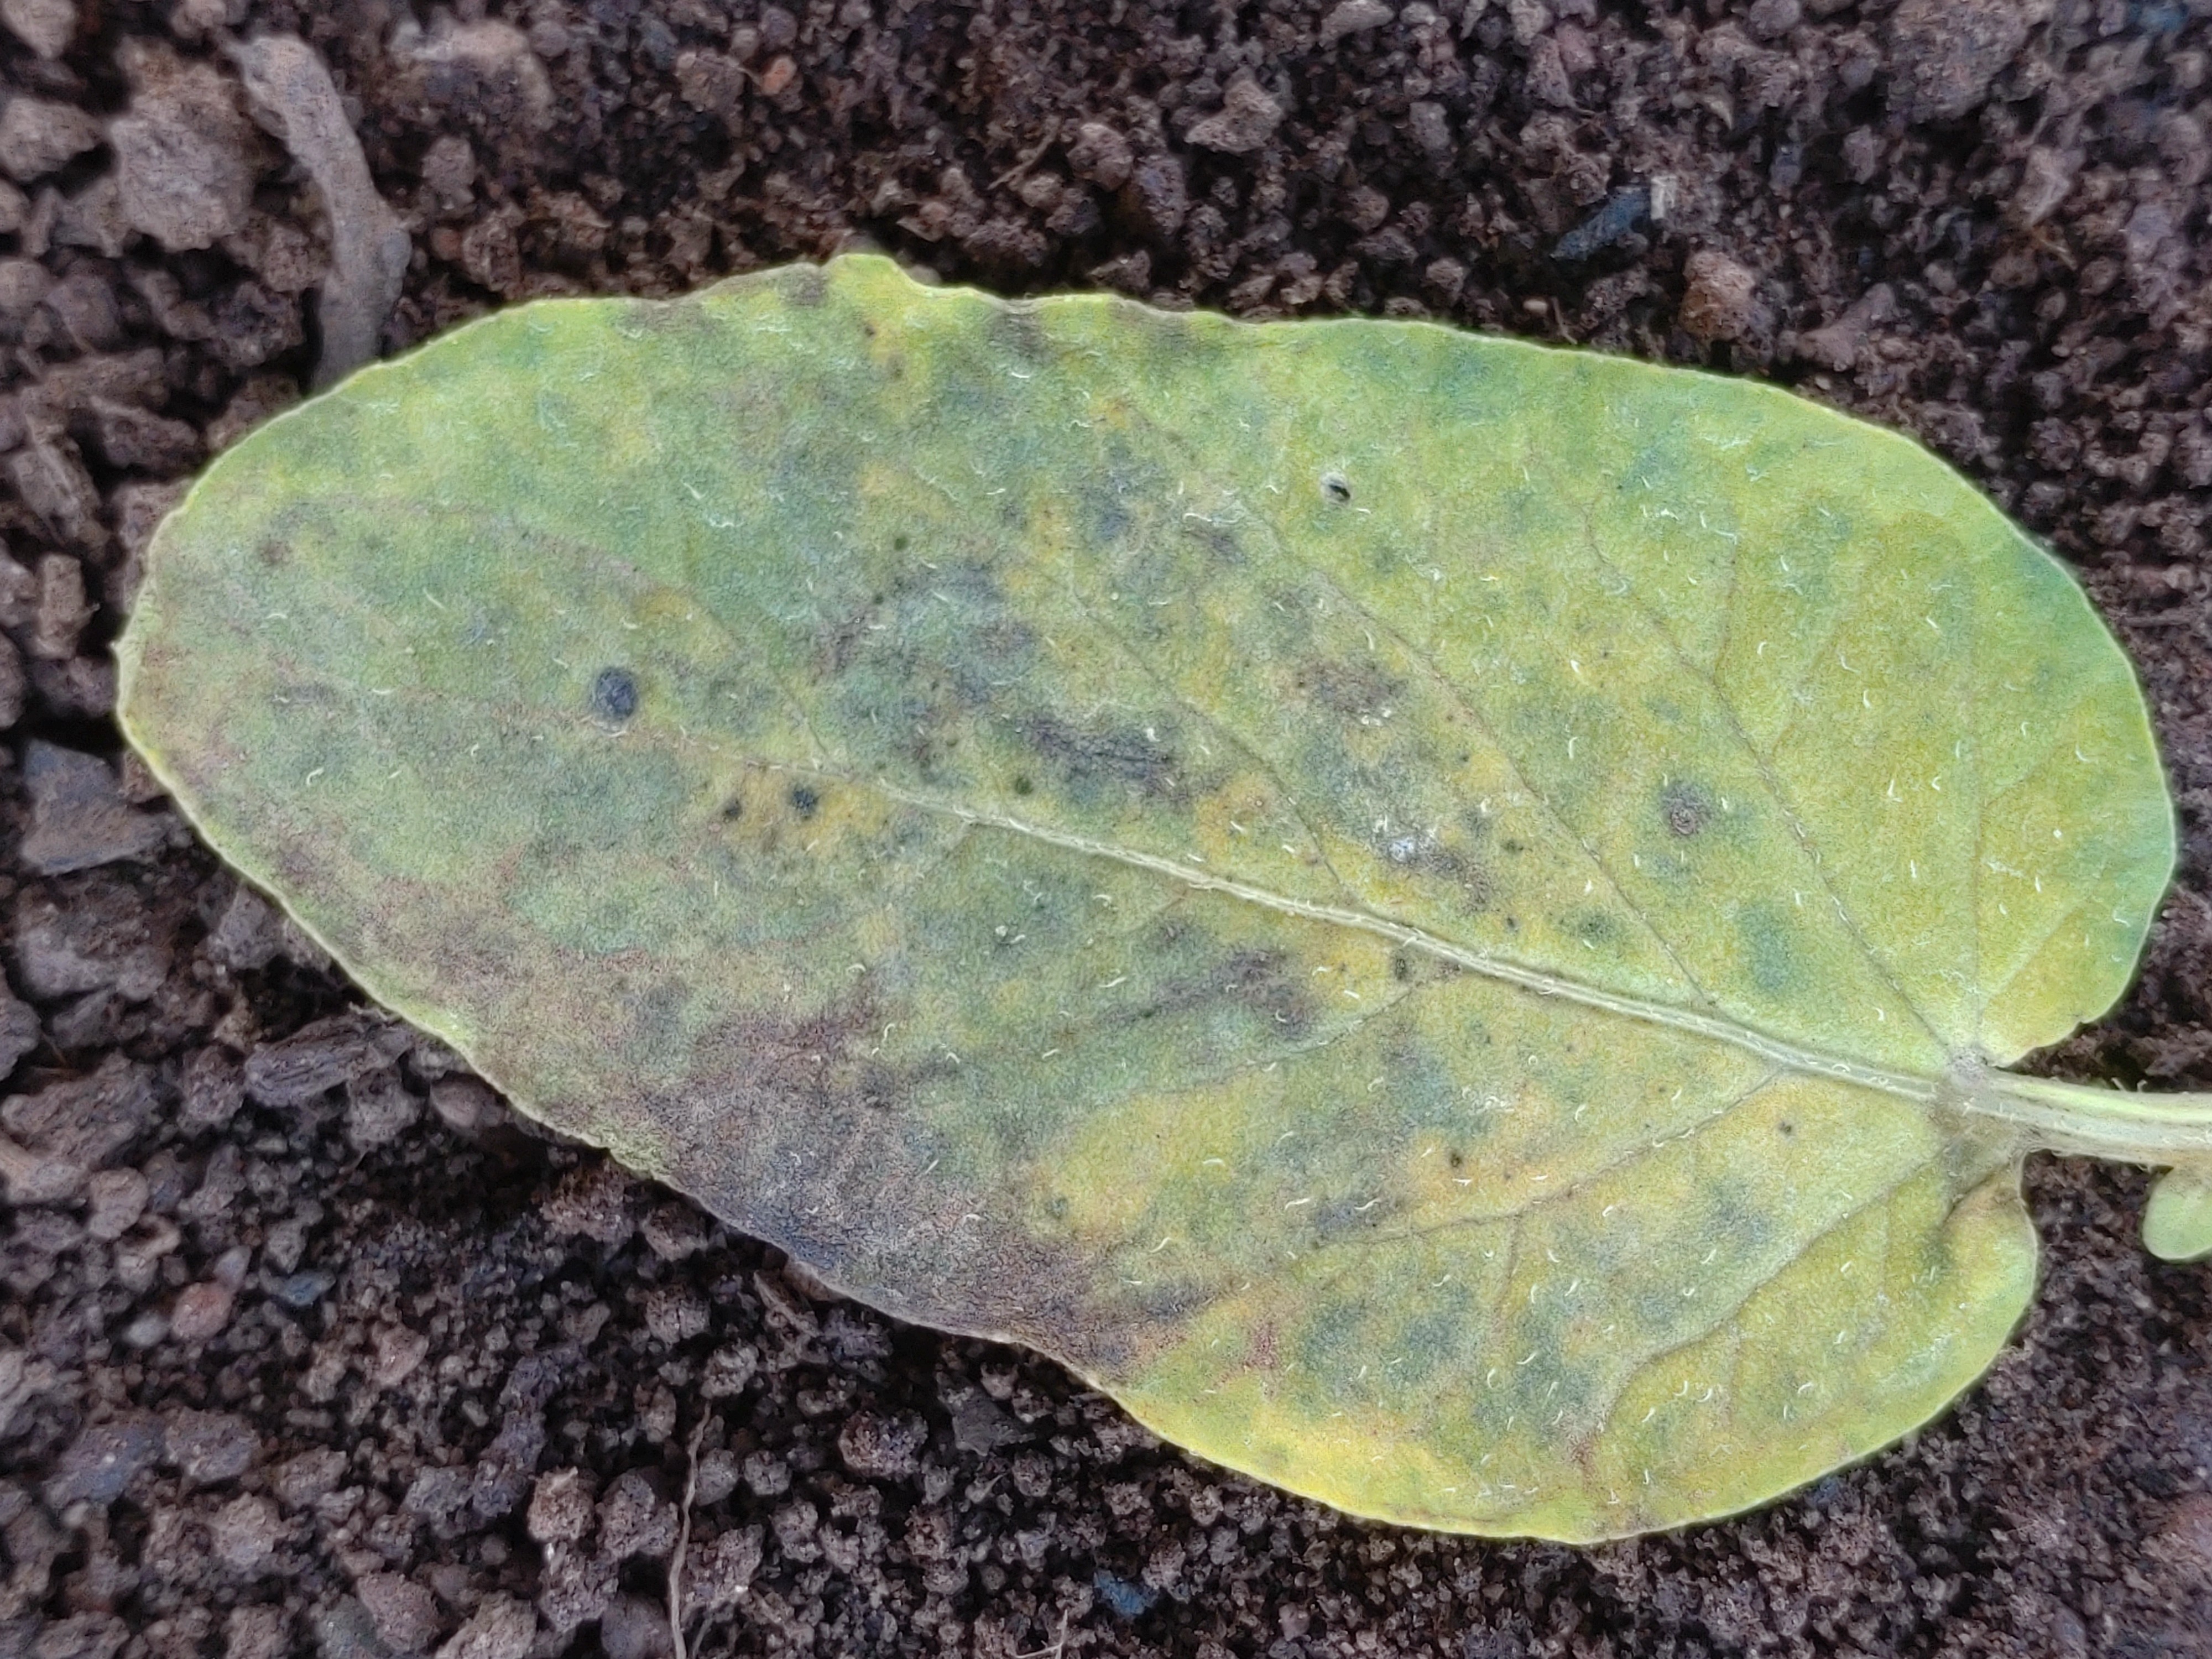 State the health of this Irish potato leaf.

late blight
